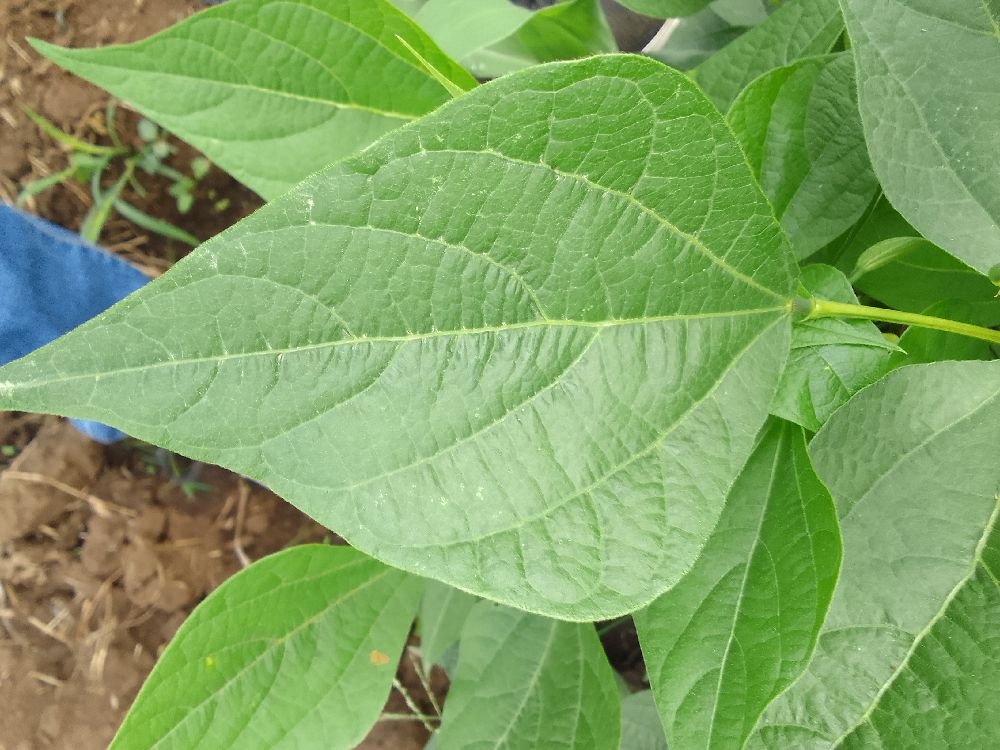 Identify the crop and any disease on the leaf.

common bean, healthy
